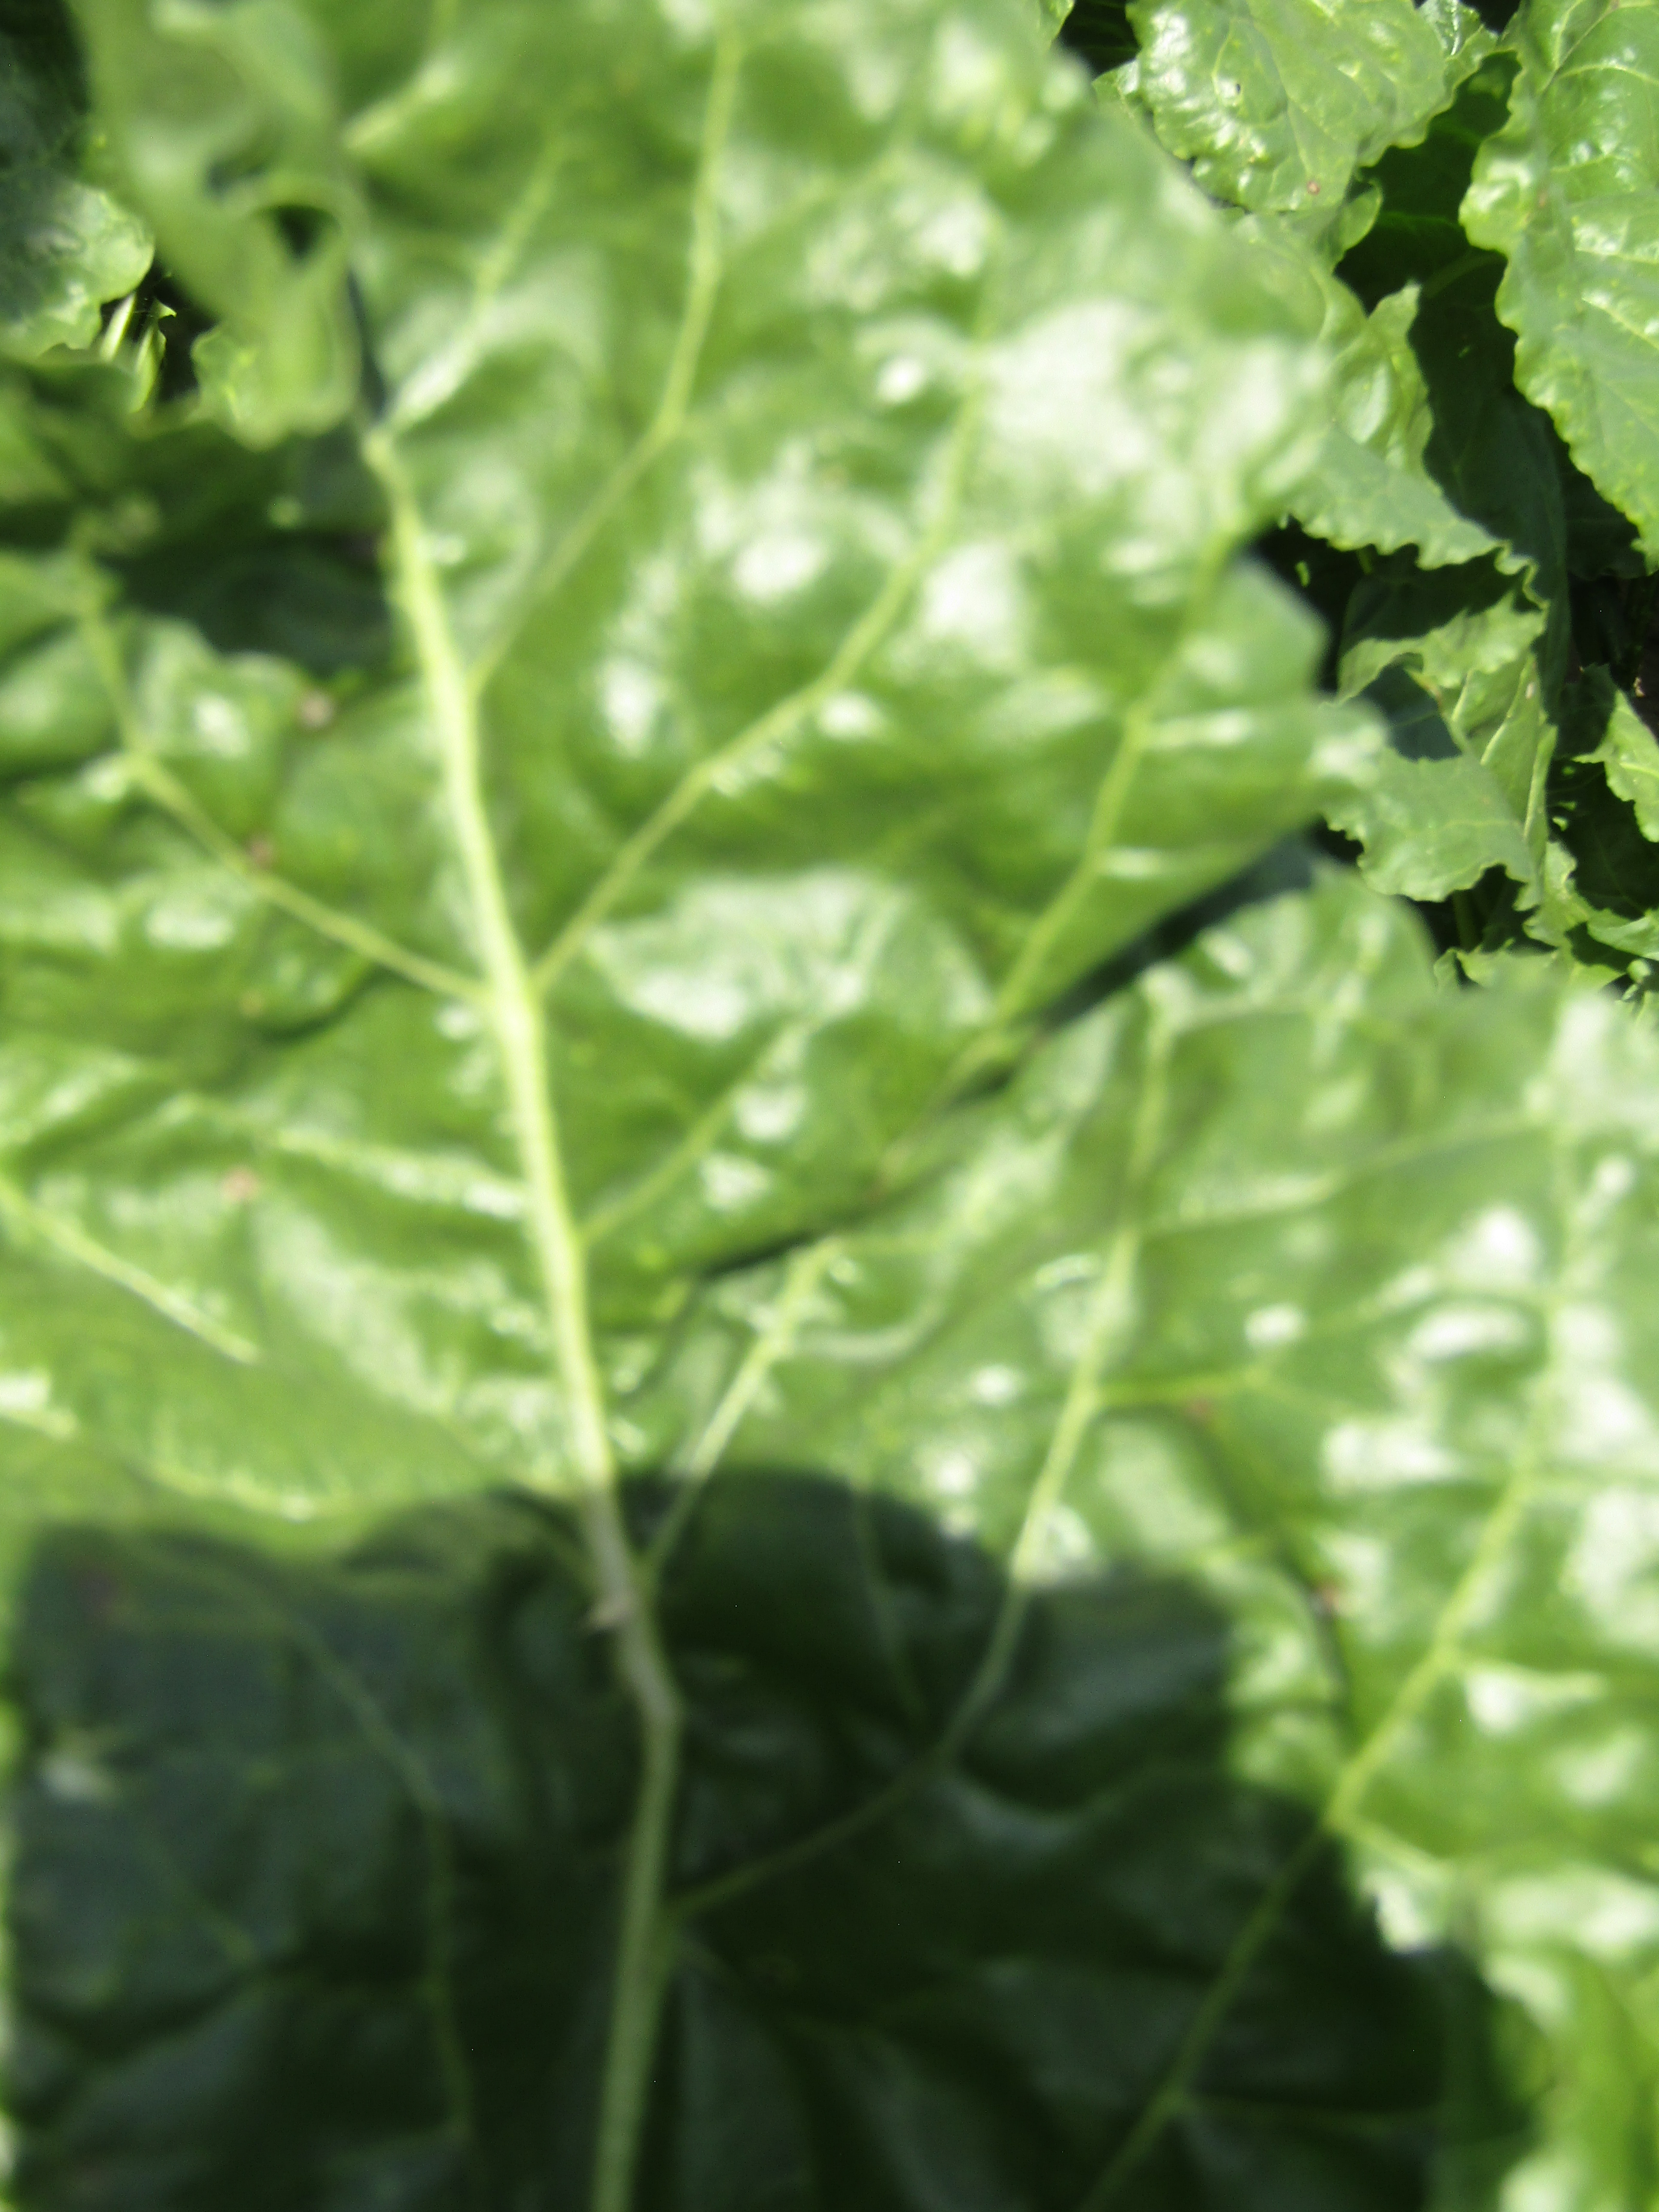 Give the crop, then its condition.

beet, cercospora
